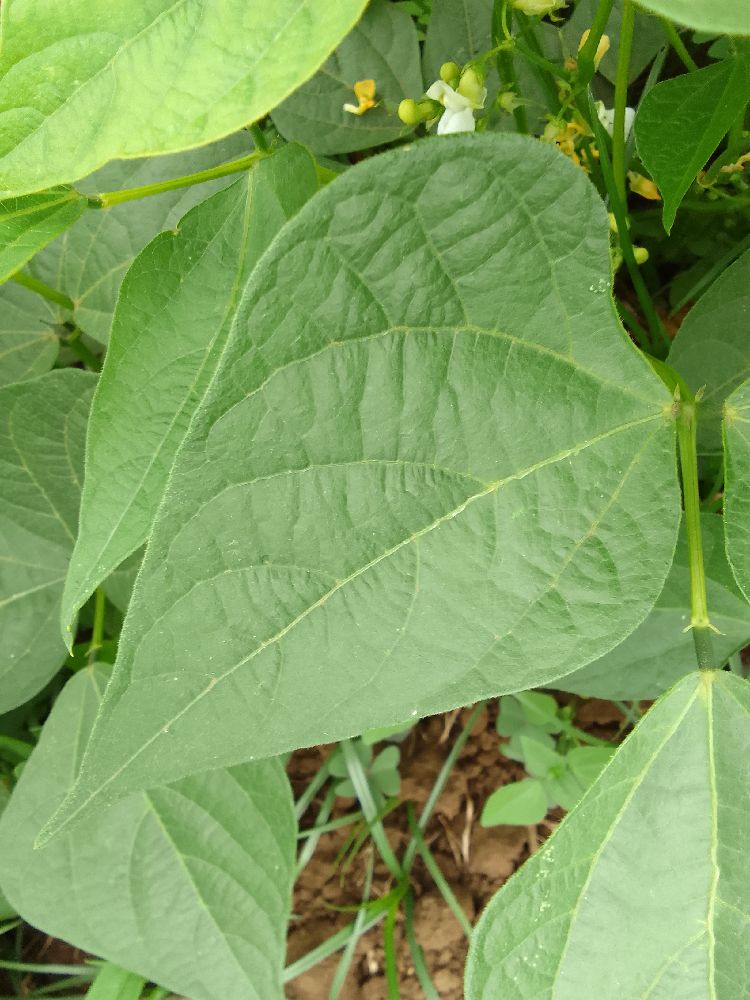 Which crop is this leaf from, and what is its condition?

common bean, healthy
